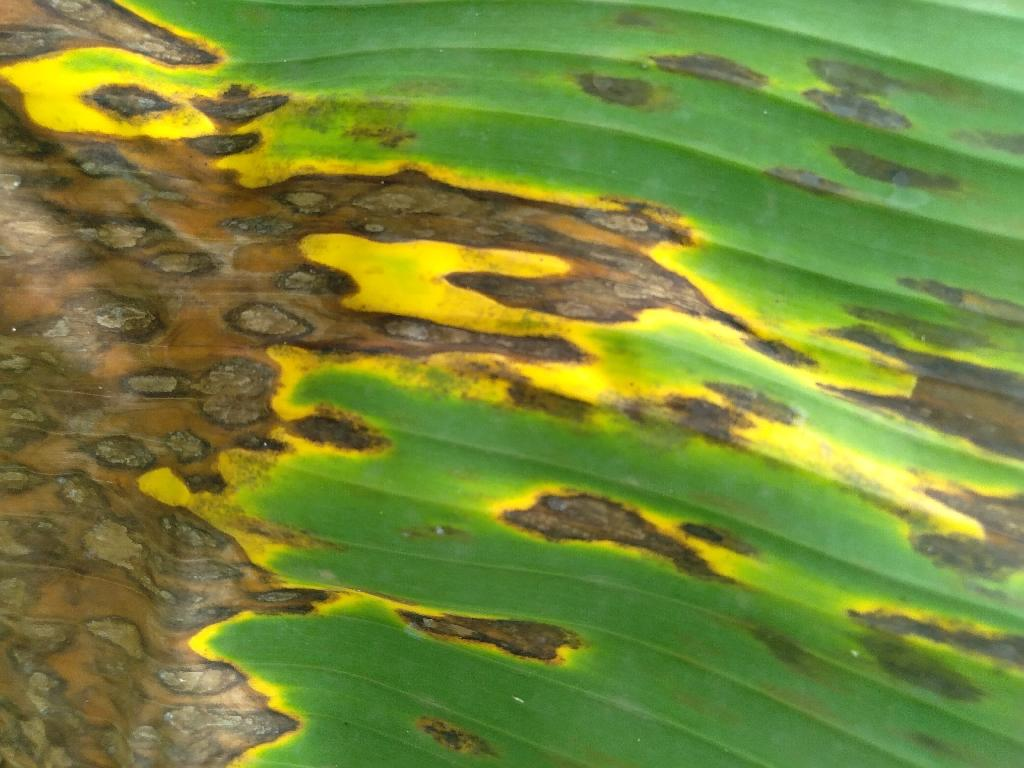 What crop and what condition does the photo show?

banana, black sigatoka
